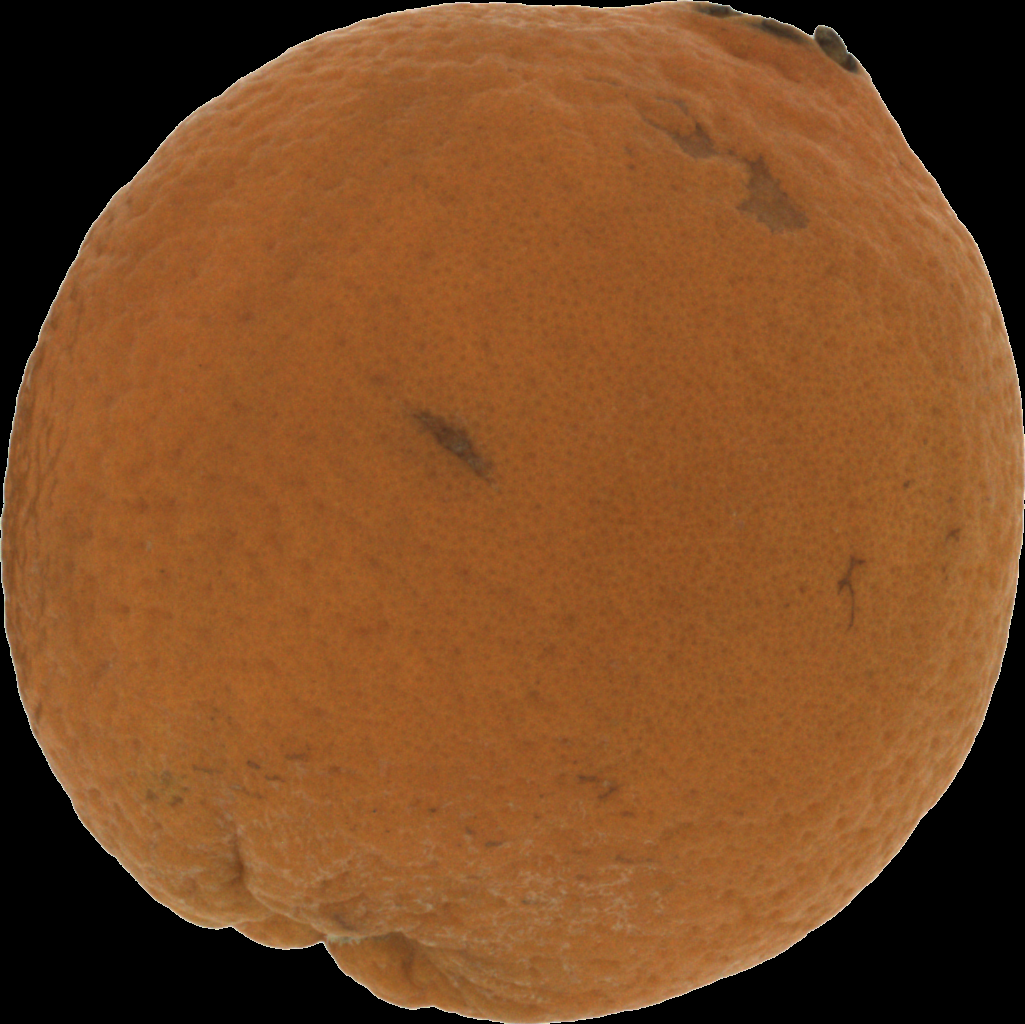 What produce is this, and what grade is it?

orange, bad
